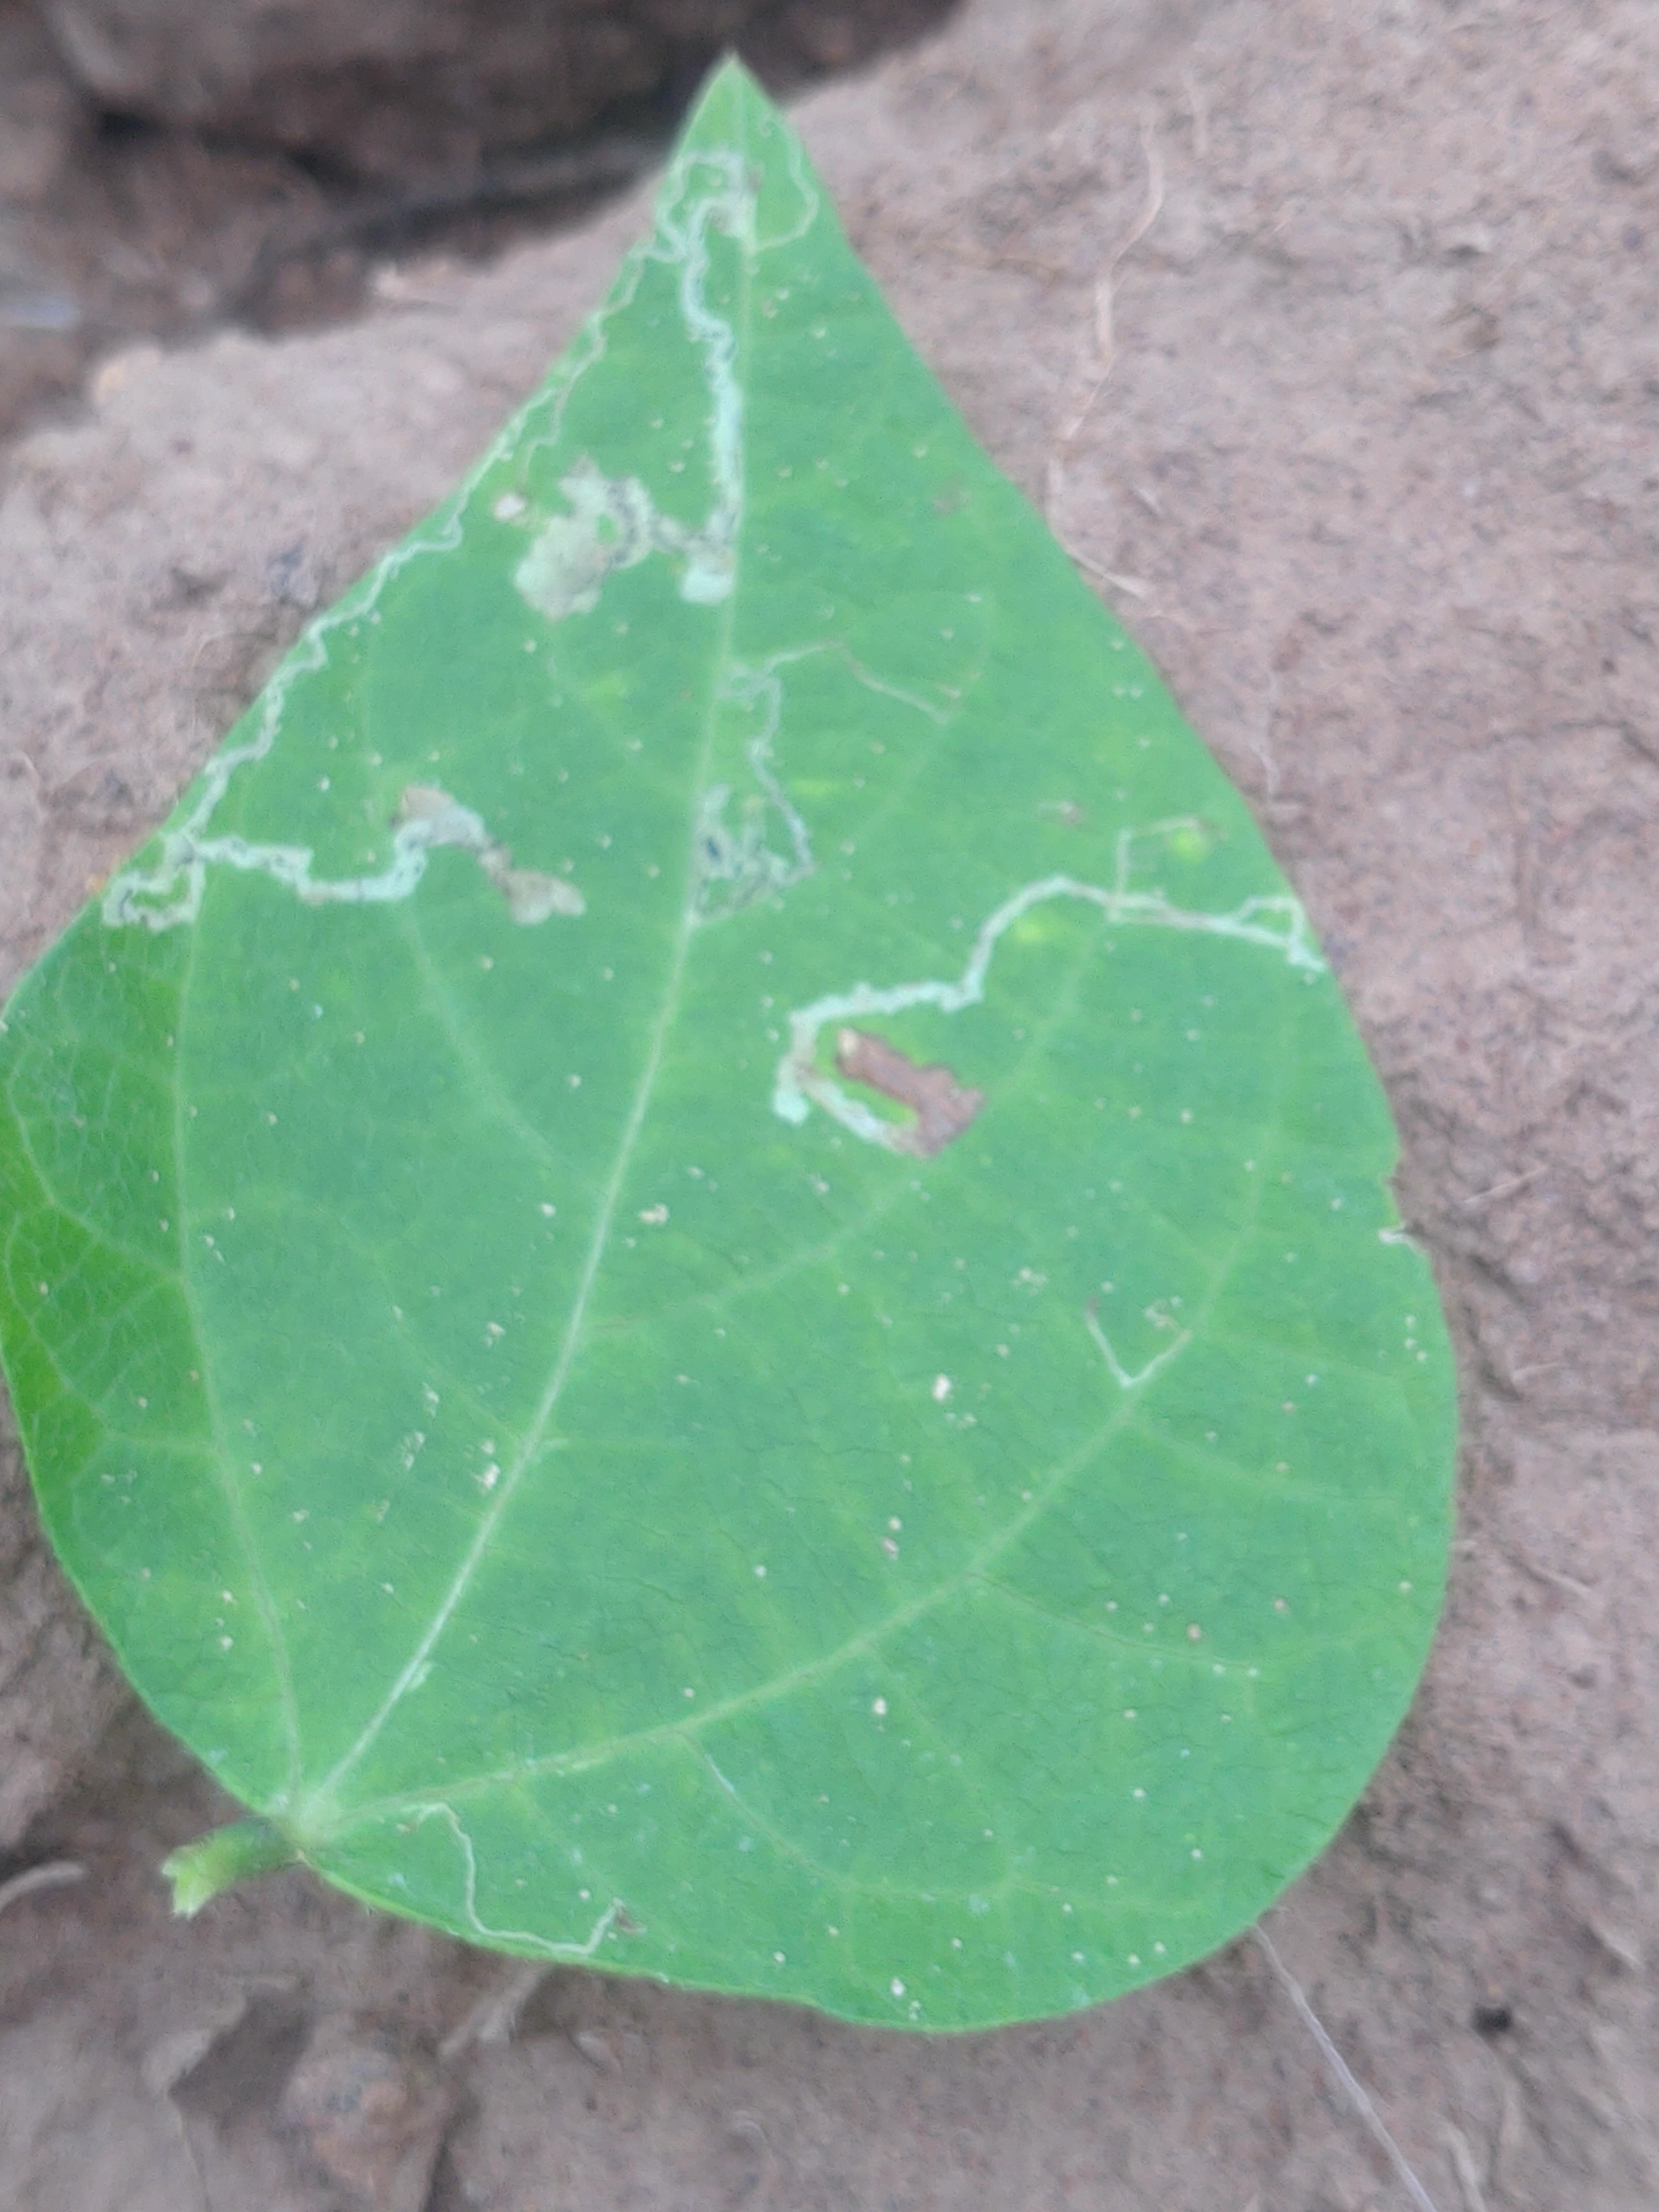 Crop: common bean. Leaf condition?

anthracnose
